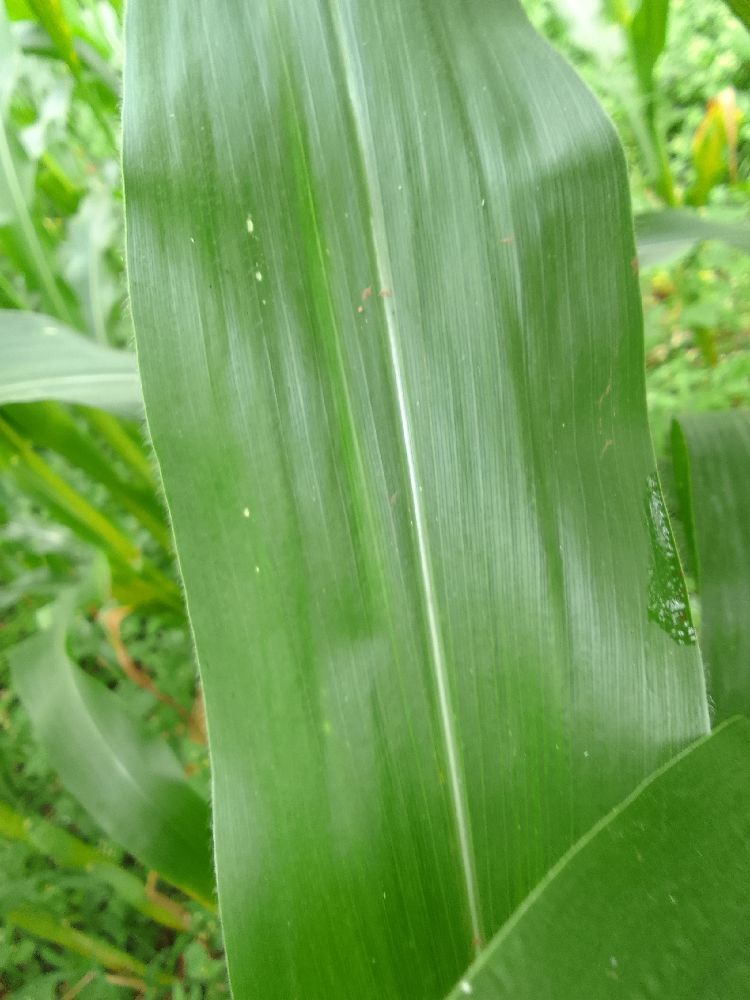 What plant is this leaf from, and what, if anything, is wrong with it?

maize, healthy
